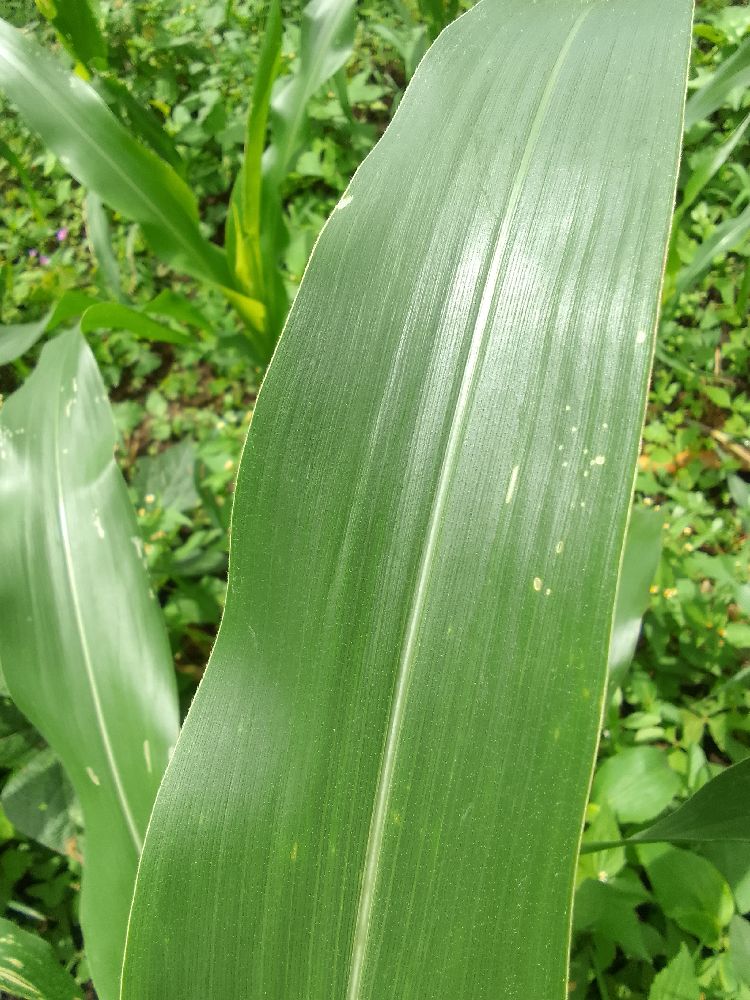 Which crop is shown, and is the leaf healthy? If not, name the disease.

maize, healthy
